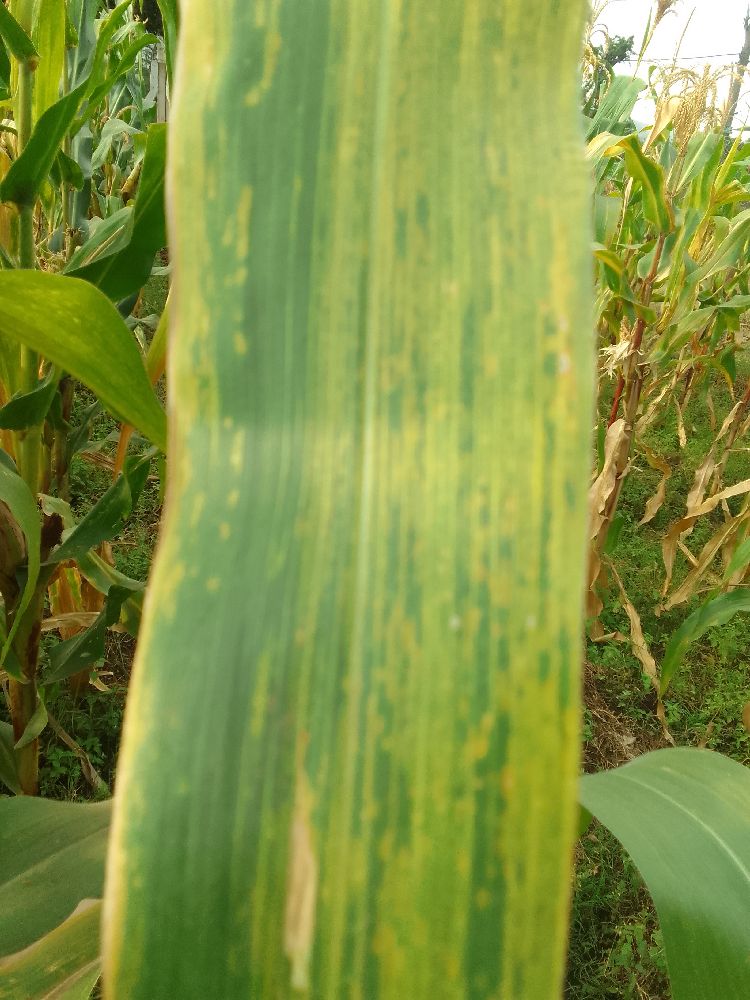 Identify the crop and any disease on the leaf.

maize, maize lethal necrosis
